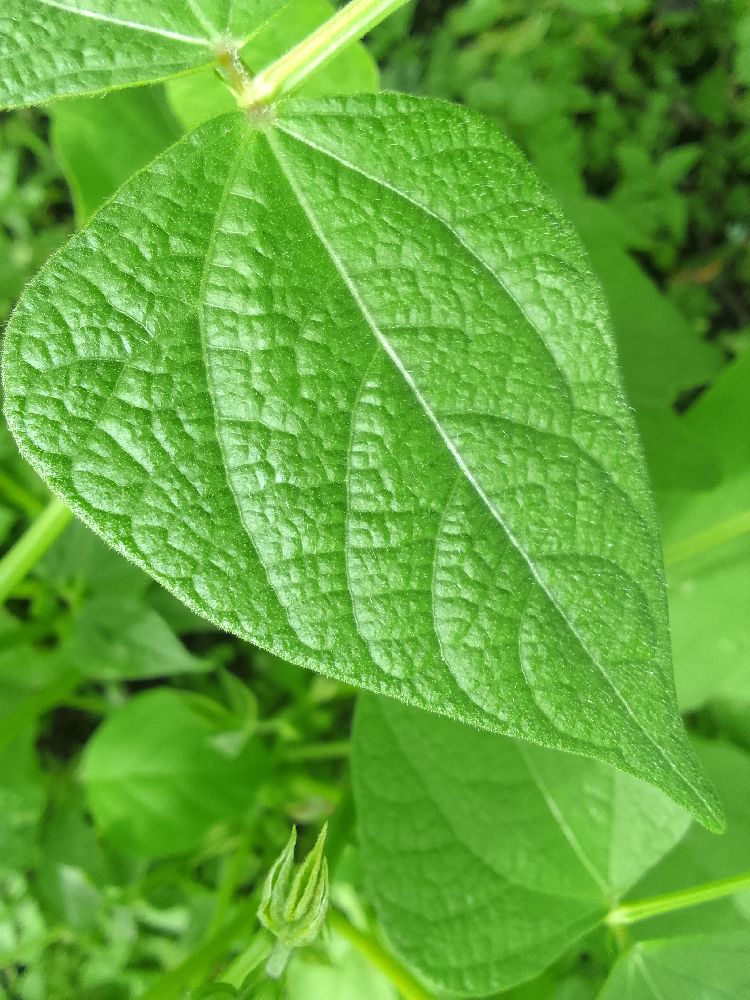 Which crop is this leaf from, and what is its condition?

common bean, healthy
